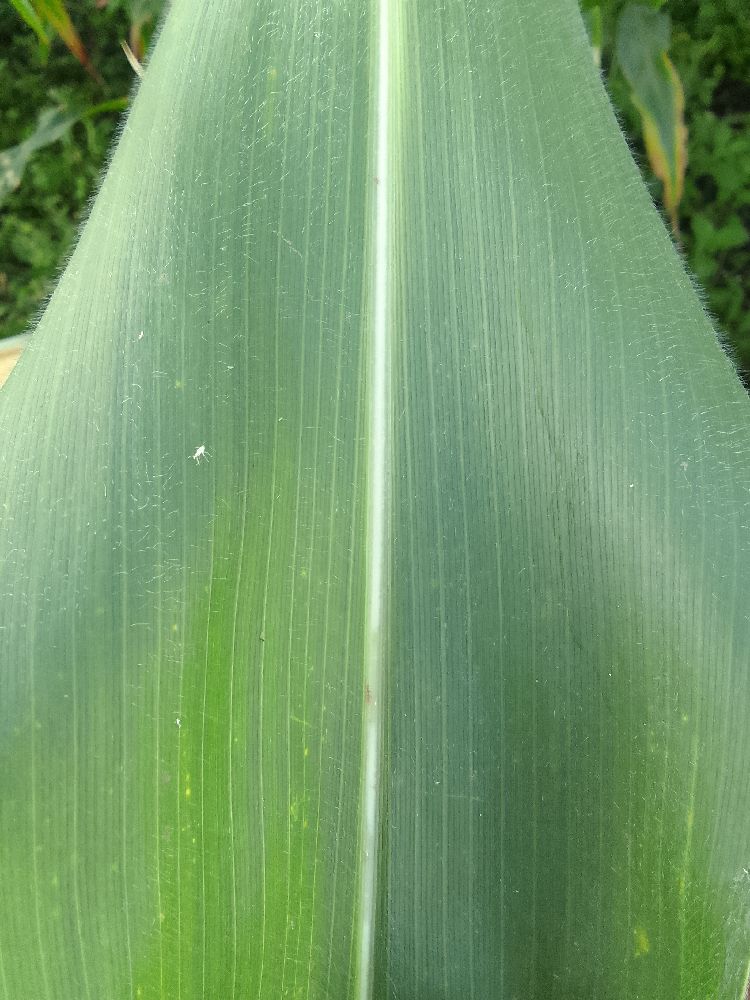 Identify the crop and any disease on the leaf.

maize, healthy
